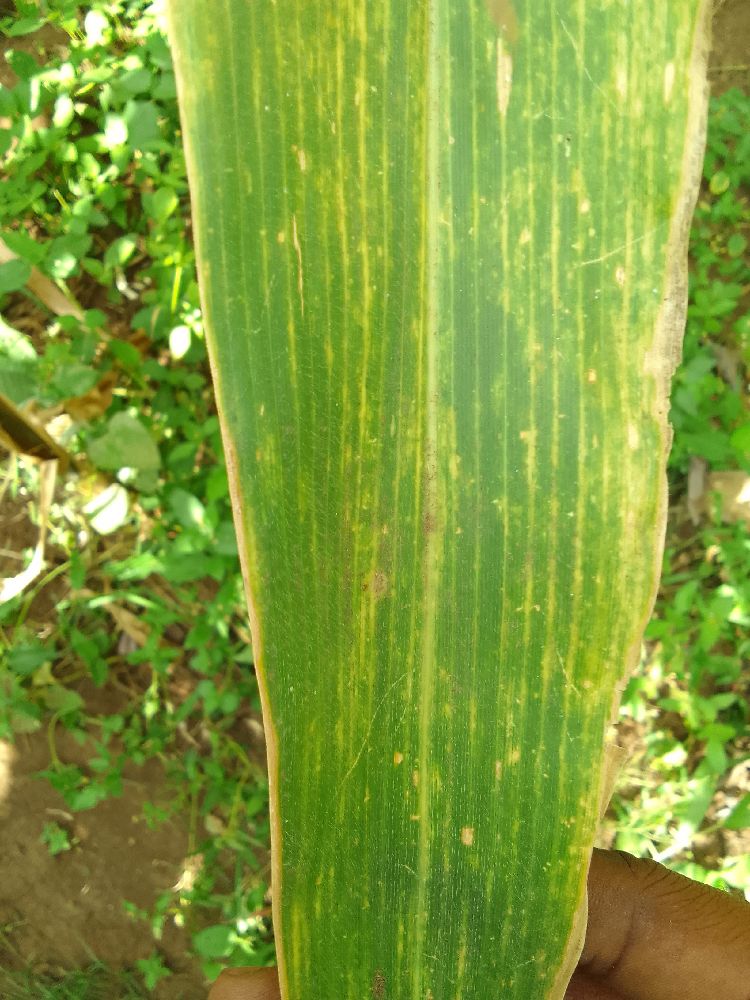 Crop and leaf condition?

maize, maize lethal necrosis
